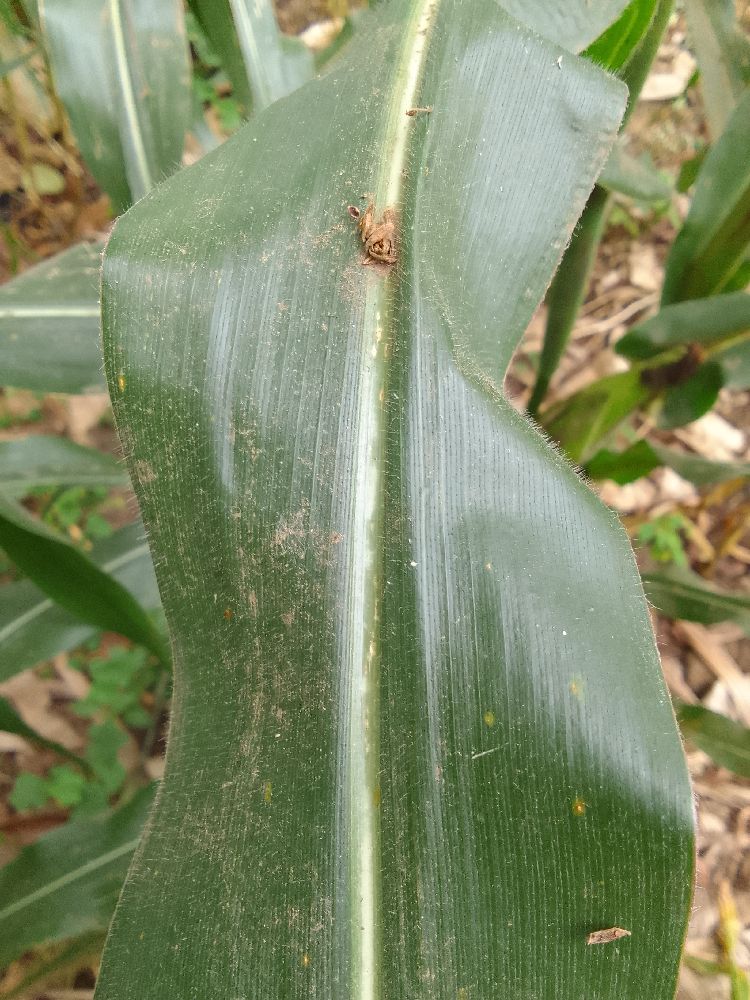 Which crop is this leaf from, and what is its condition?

maize, healthy
